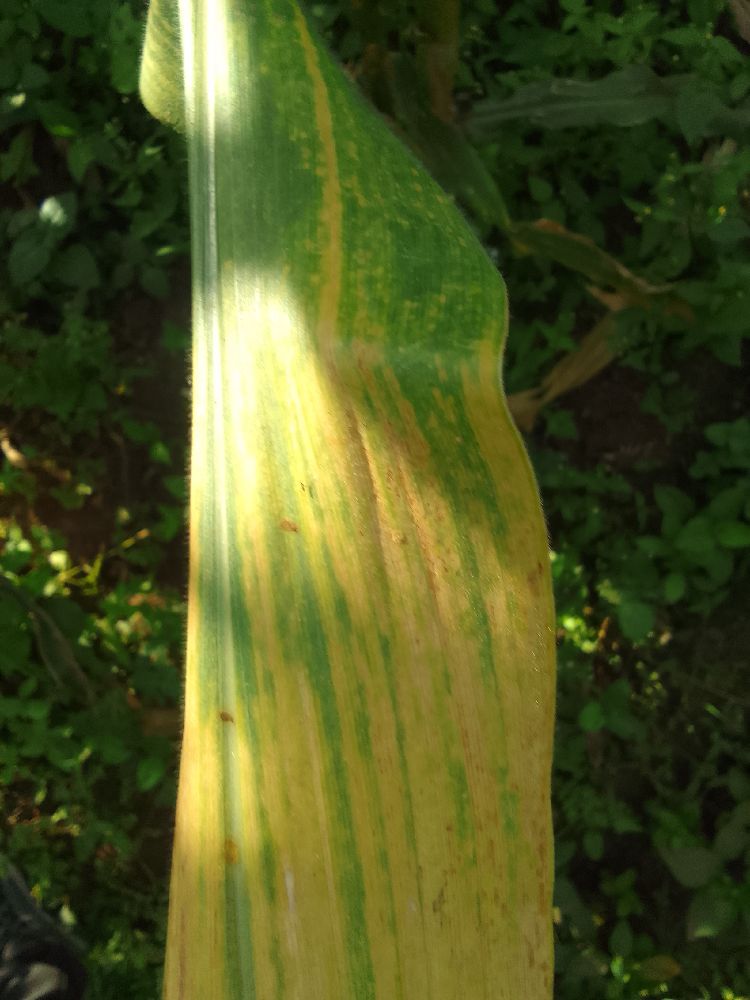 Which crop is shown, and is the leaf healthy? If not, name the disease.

maize, maize lethal necrosis
